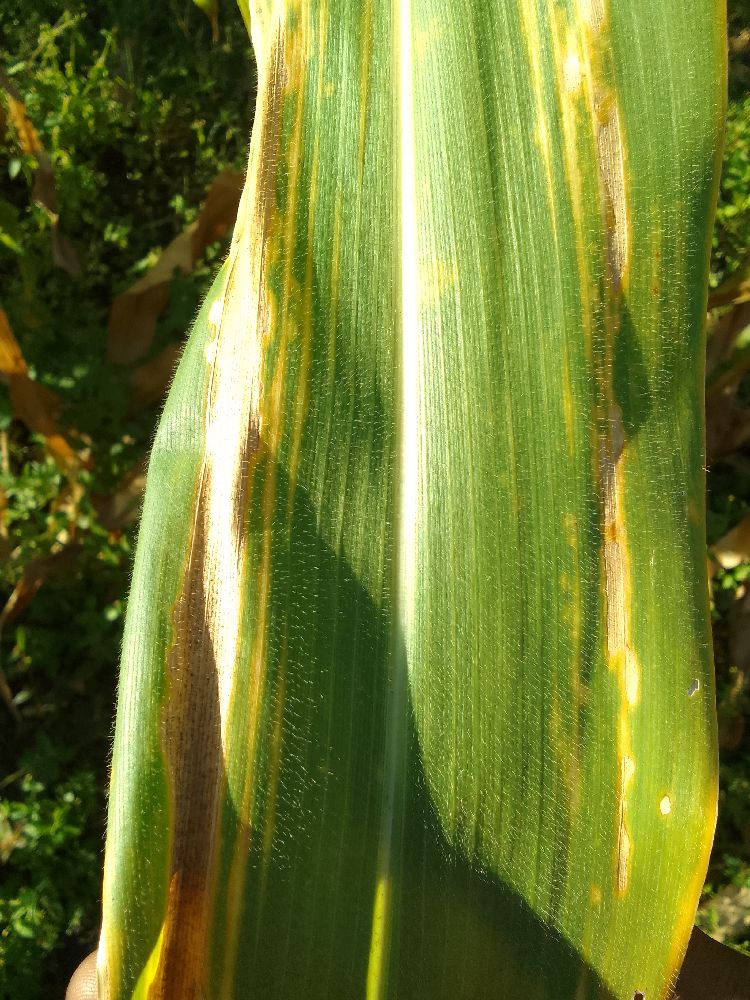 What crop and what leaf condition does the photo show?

maize, maize lethal necrosis
